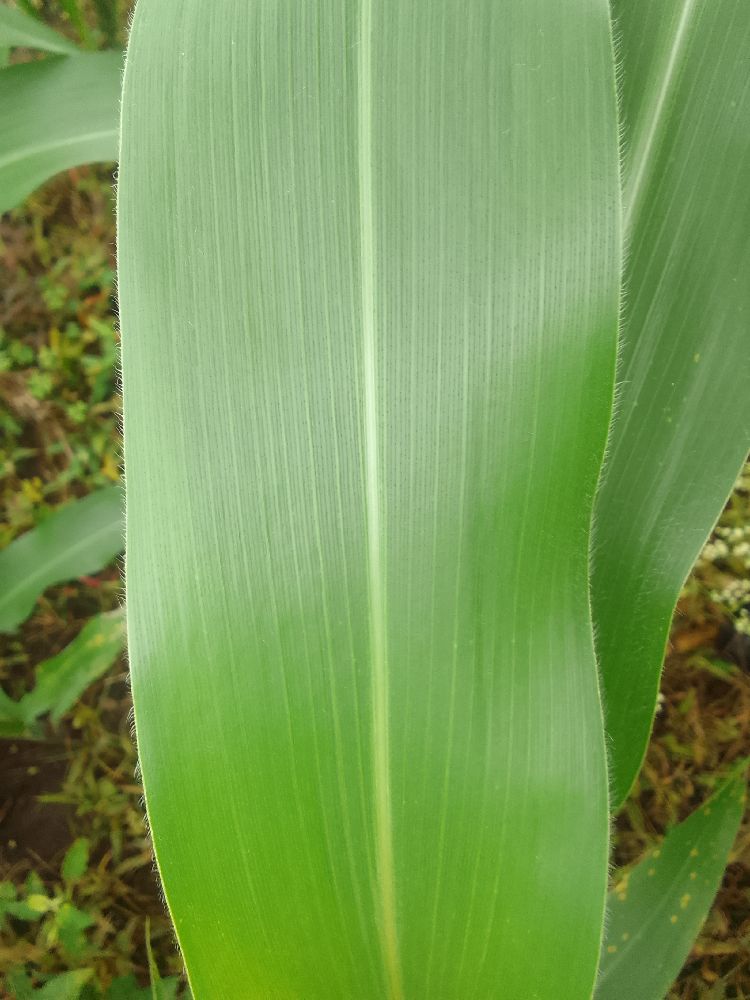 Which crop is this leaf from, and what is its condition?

maize, healthy
